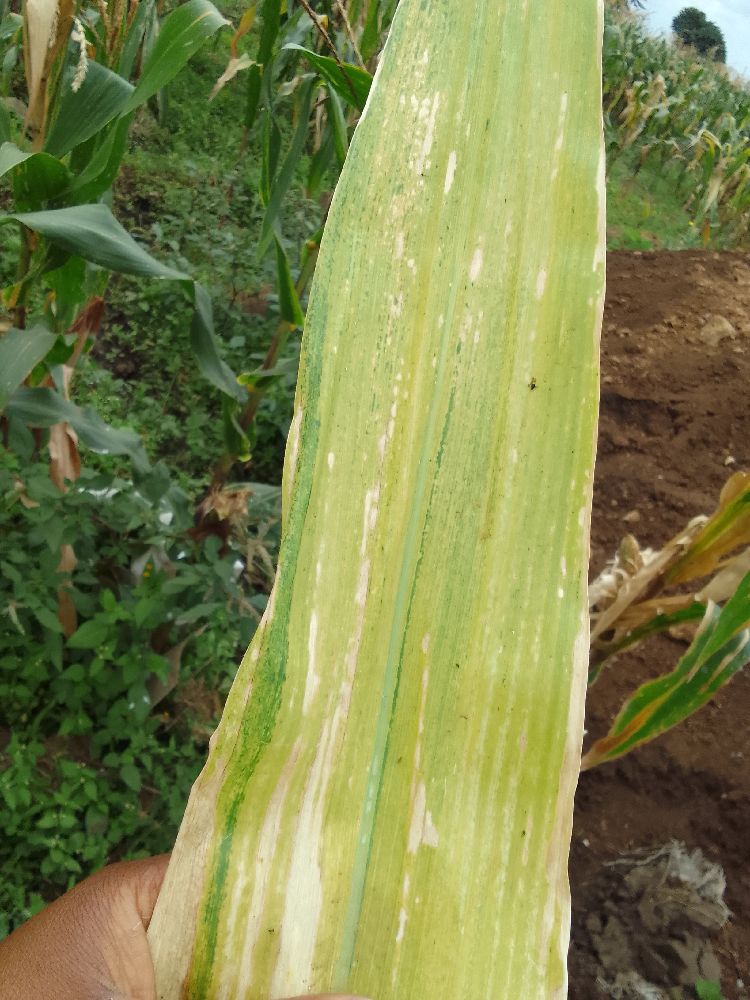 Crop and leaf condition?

maize, maize lethal necrosis
